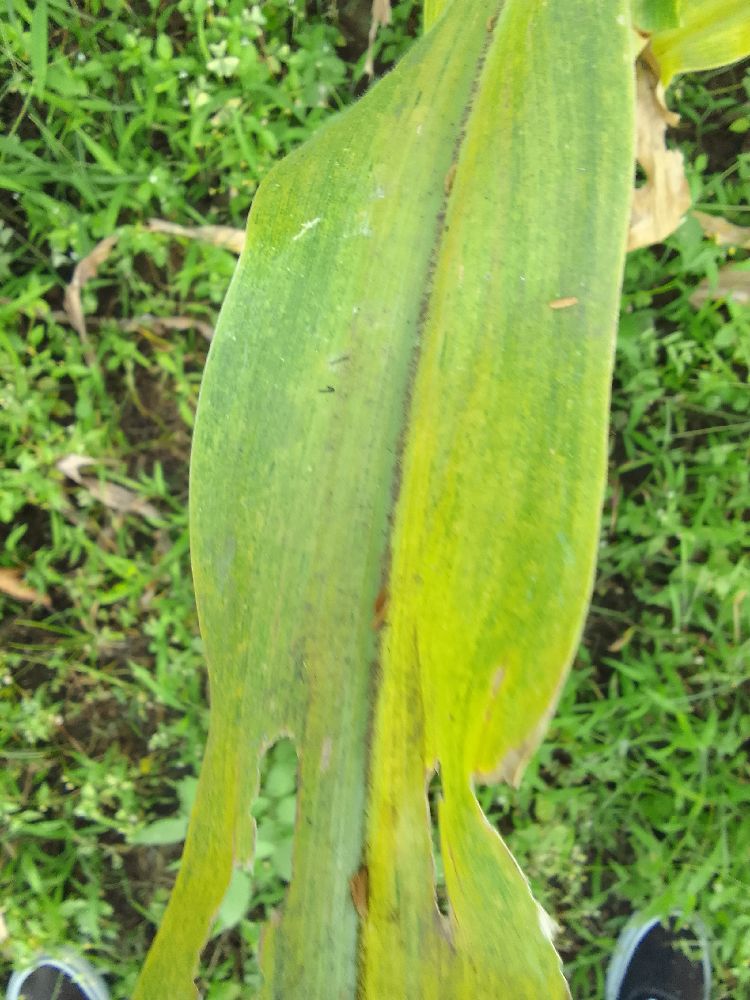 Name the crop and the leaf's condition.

maize, maize lethal necrosis
